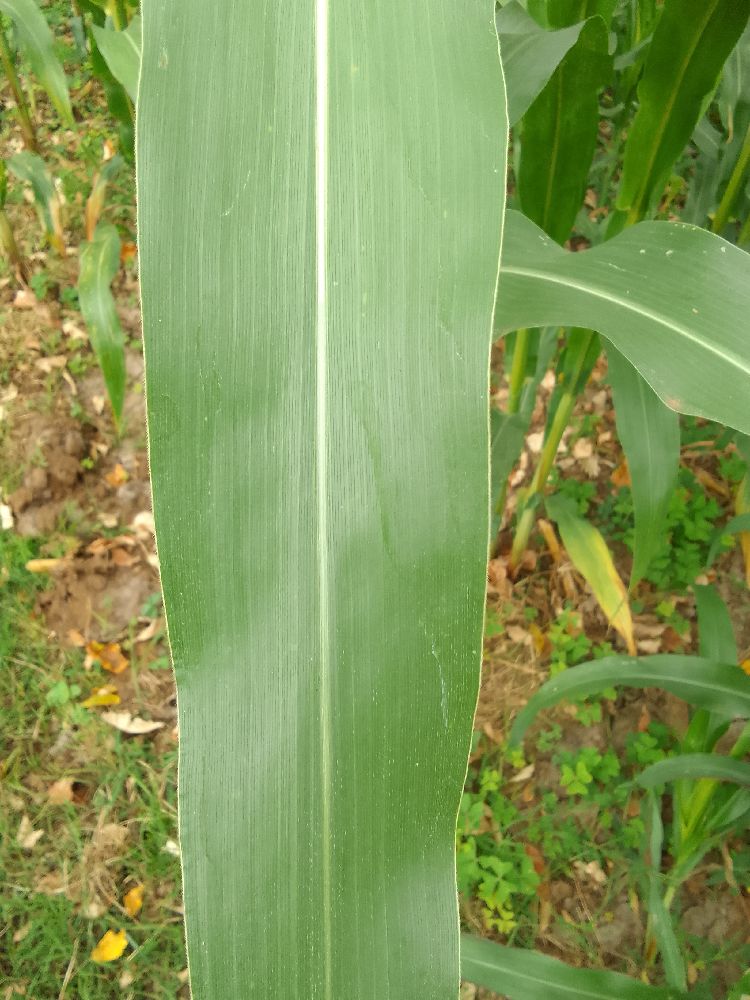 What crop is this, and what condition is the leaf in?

maize, healthy
